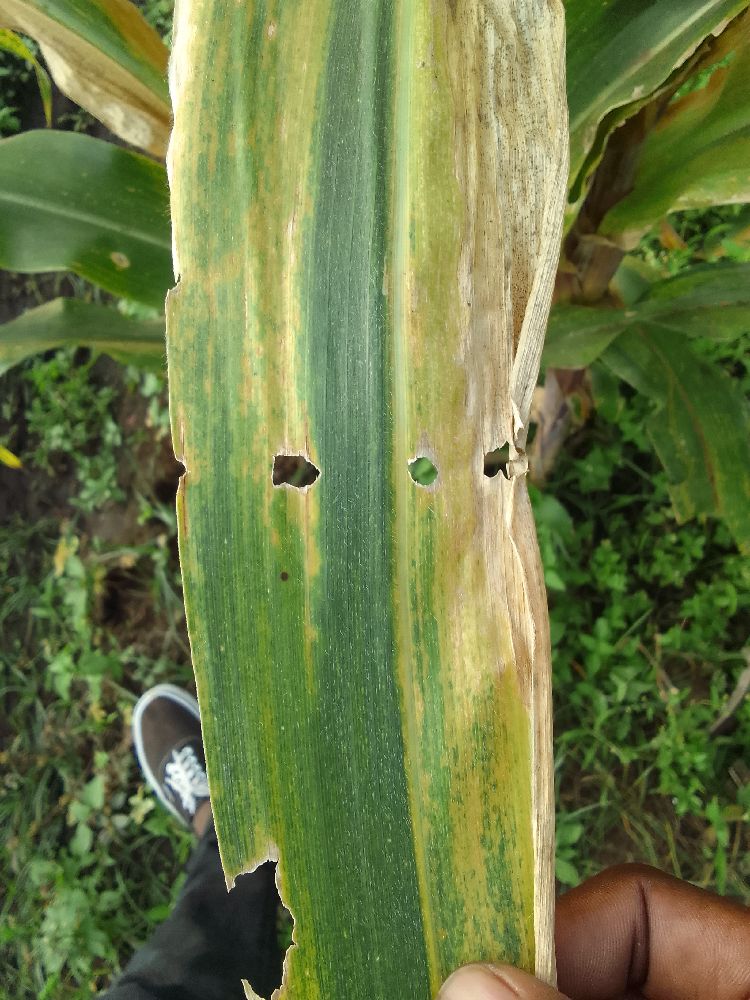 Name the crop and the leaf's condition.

maize, maize lethal necrosis
